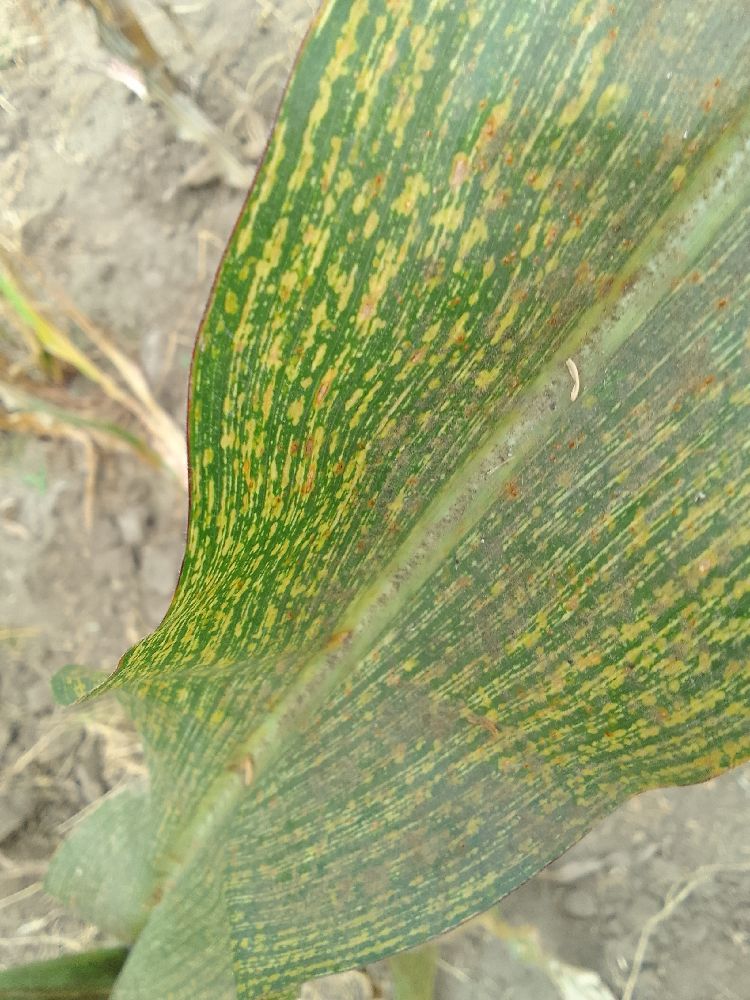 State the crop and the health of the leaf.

maize, maize streak virus
